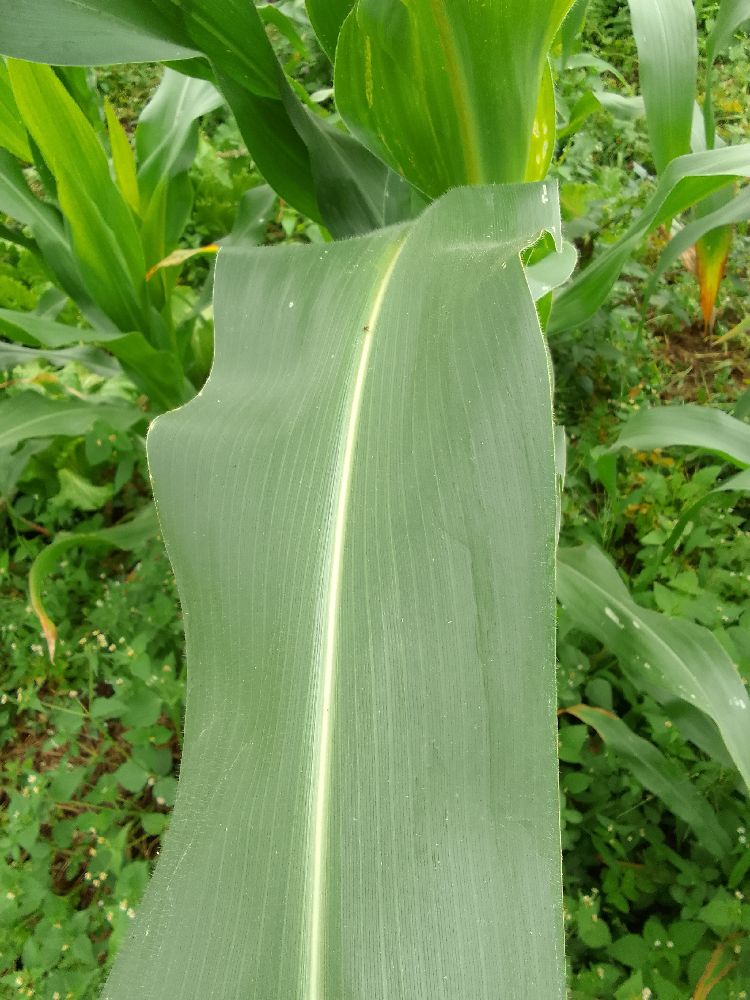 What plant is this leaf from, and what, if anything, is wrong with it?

maize, healthy
